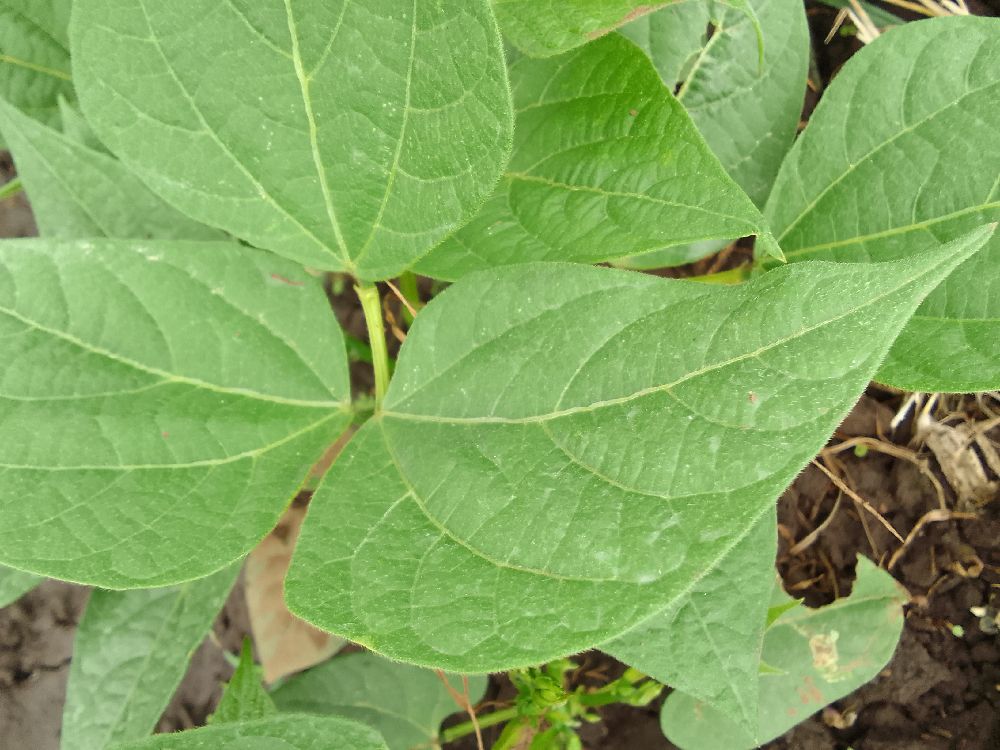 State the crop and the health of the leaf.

common bean, healthy
